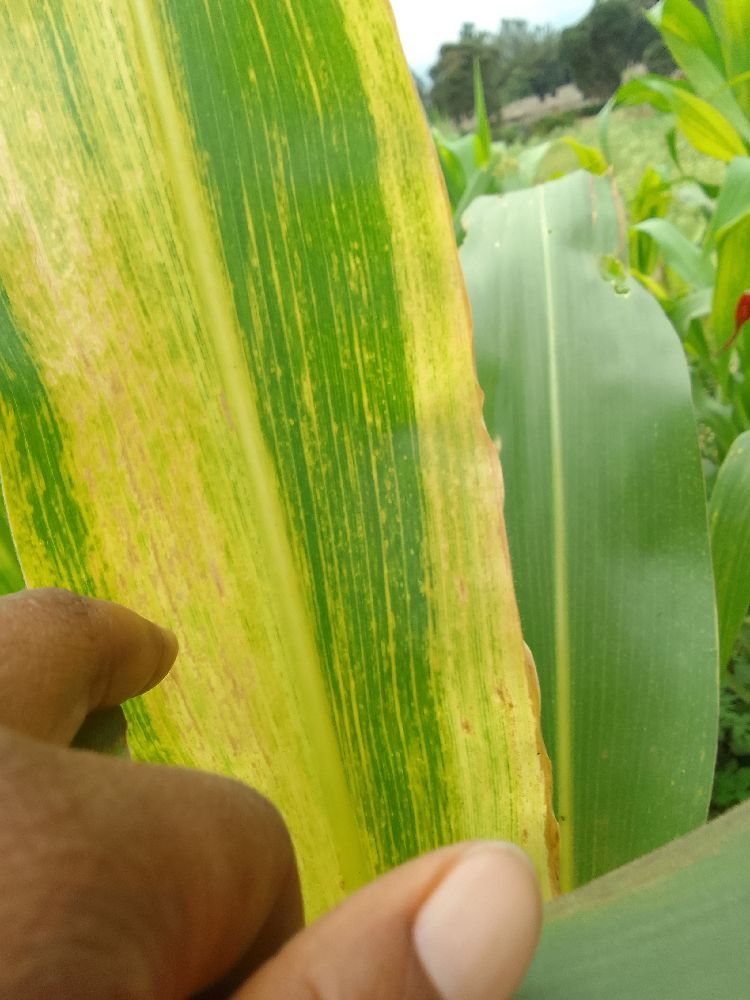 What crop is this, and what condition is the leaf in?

maize, maize lethal necrosis
